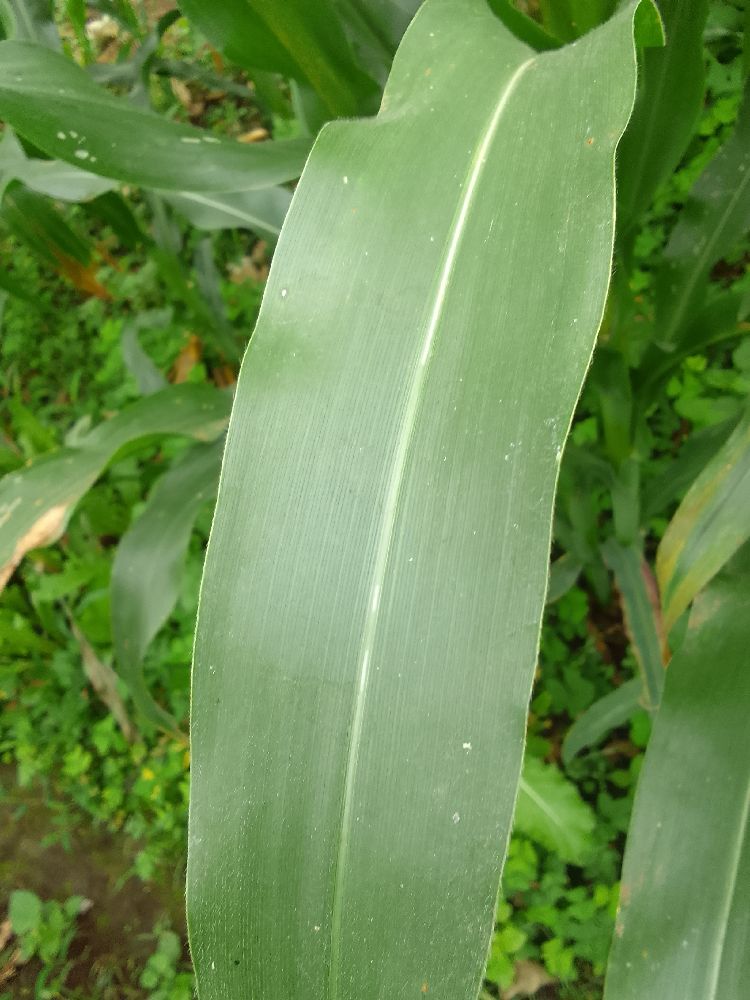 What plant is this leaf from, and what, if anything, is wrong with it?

maize, healthy
